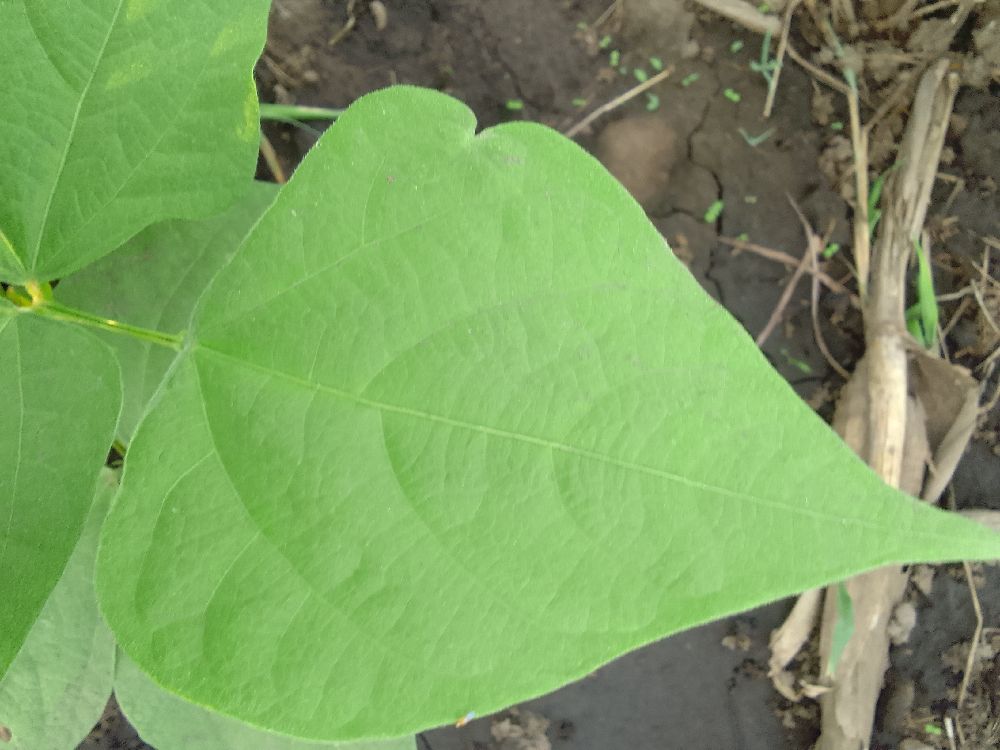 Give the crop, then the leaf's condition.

common bean, healthy
